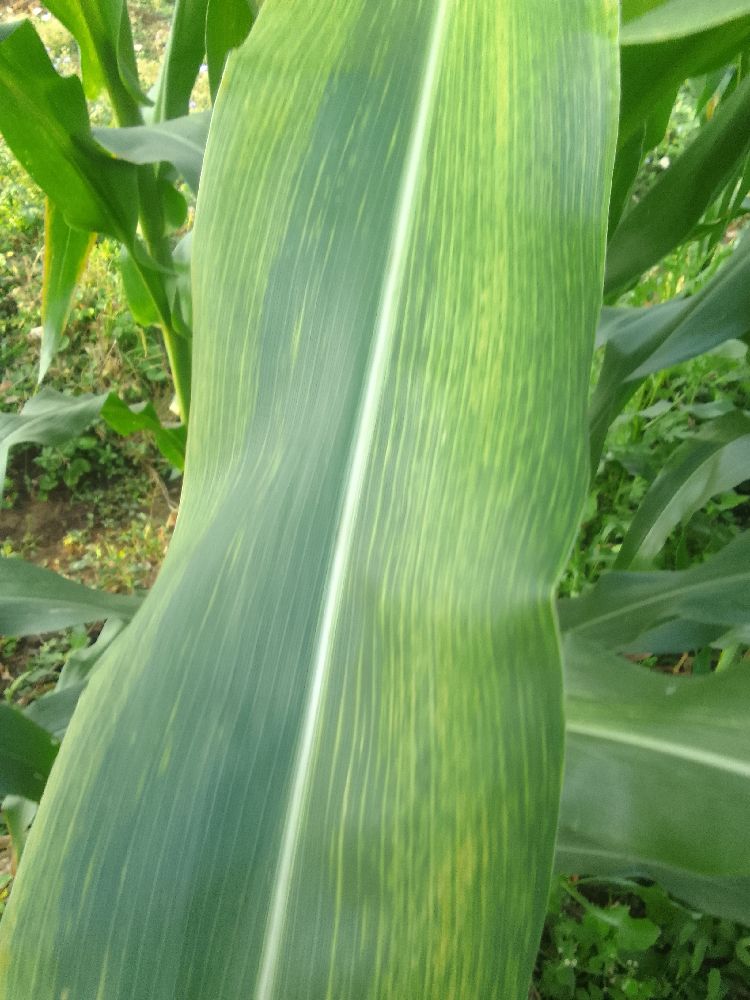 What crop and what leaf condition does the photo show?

maize, maize lethal necrosis
